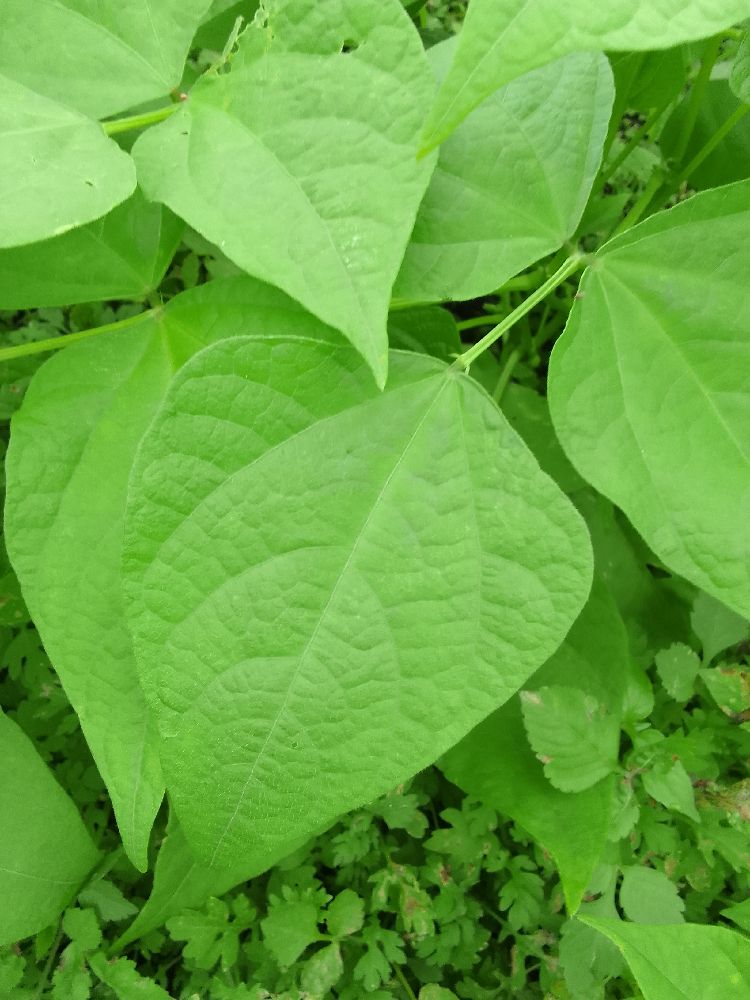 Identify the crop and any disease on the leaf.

common bean, healthy
